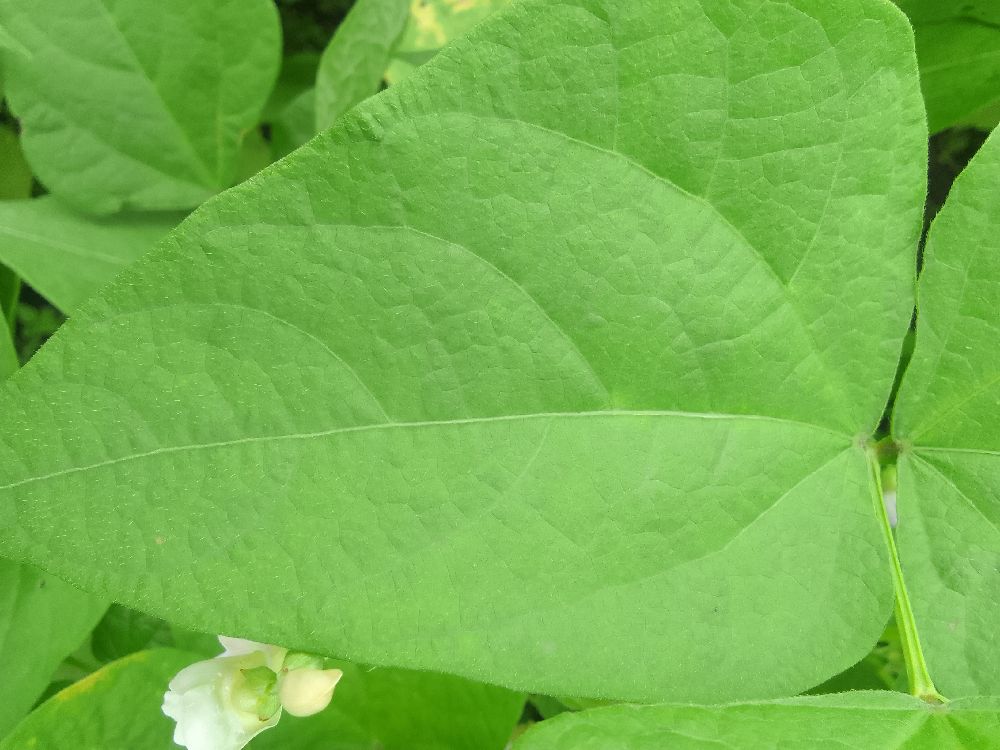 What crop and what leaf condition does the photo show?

common bean, healthy
